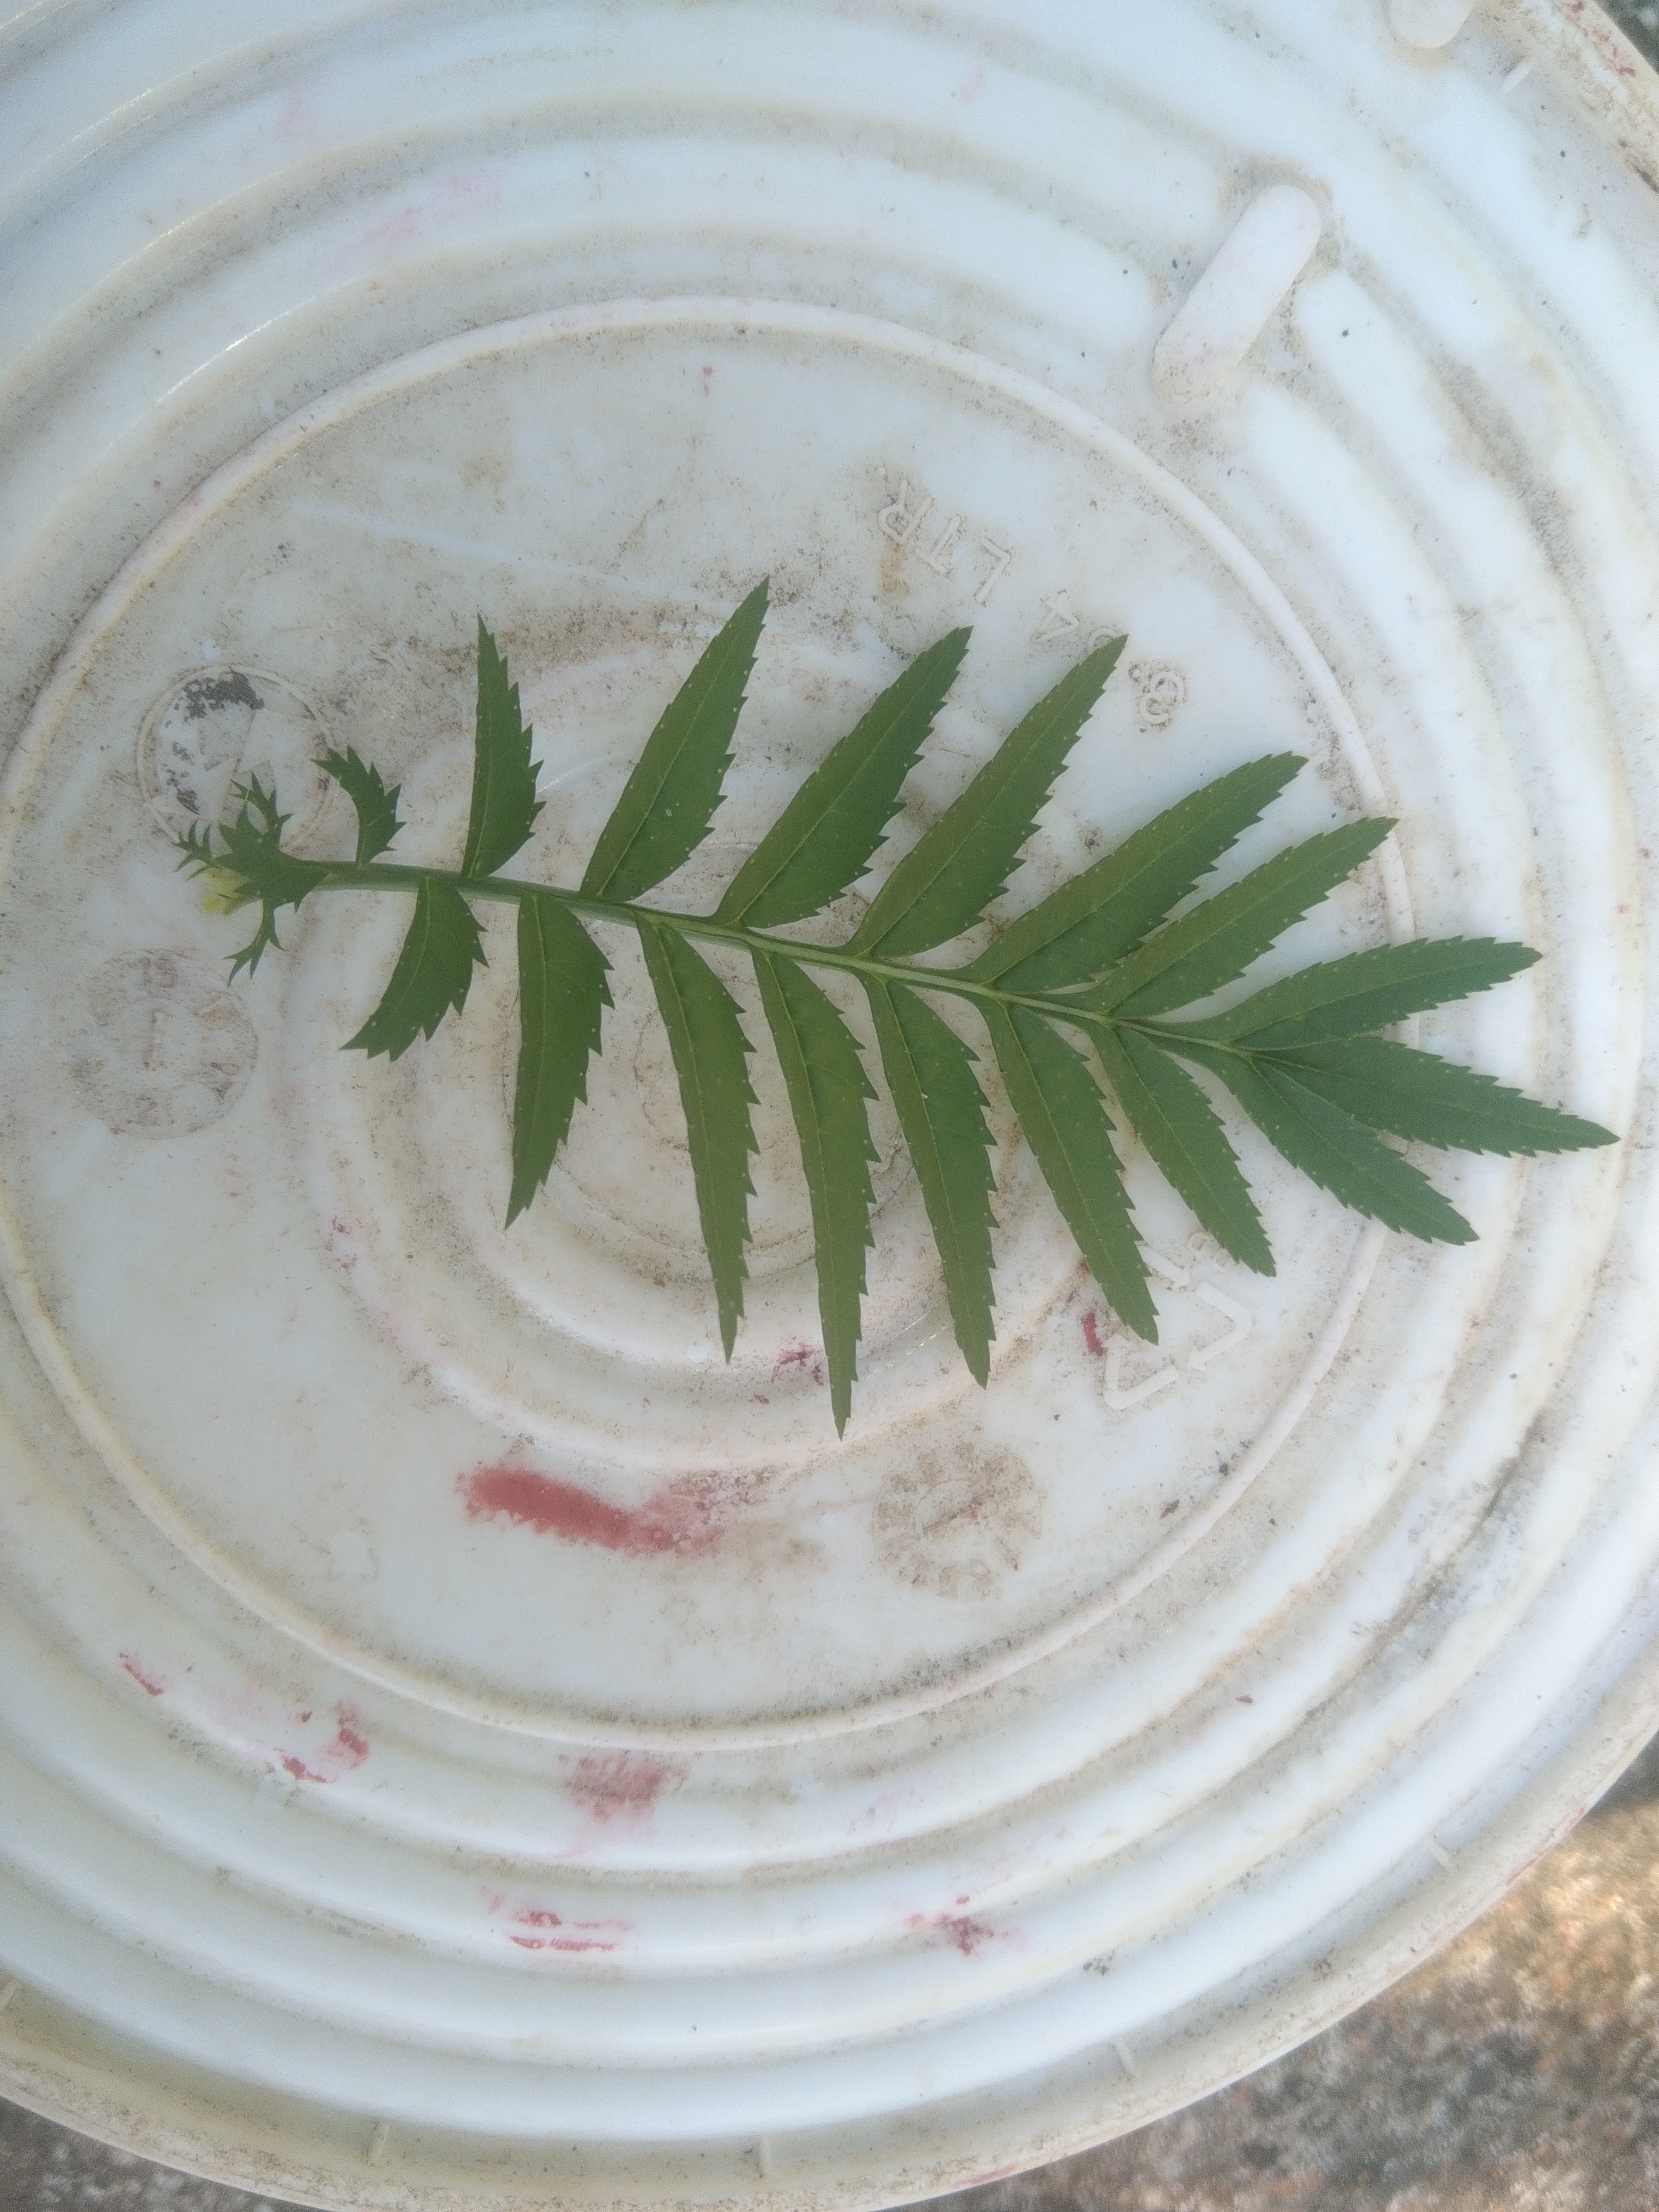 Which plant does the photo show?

marigold
